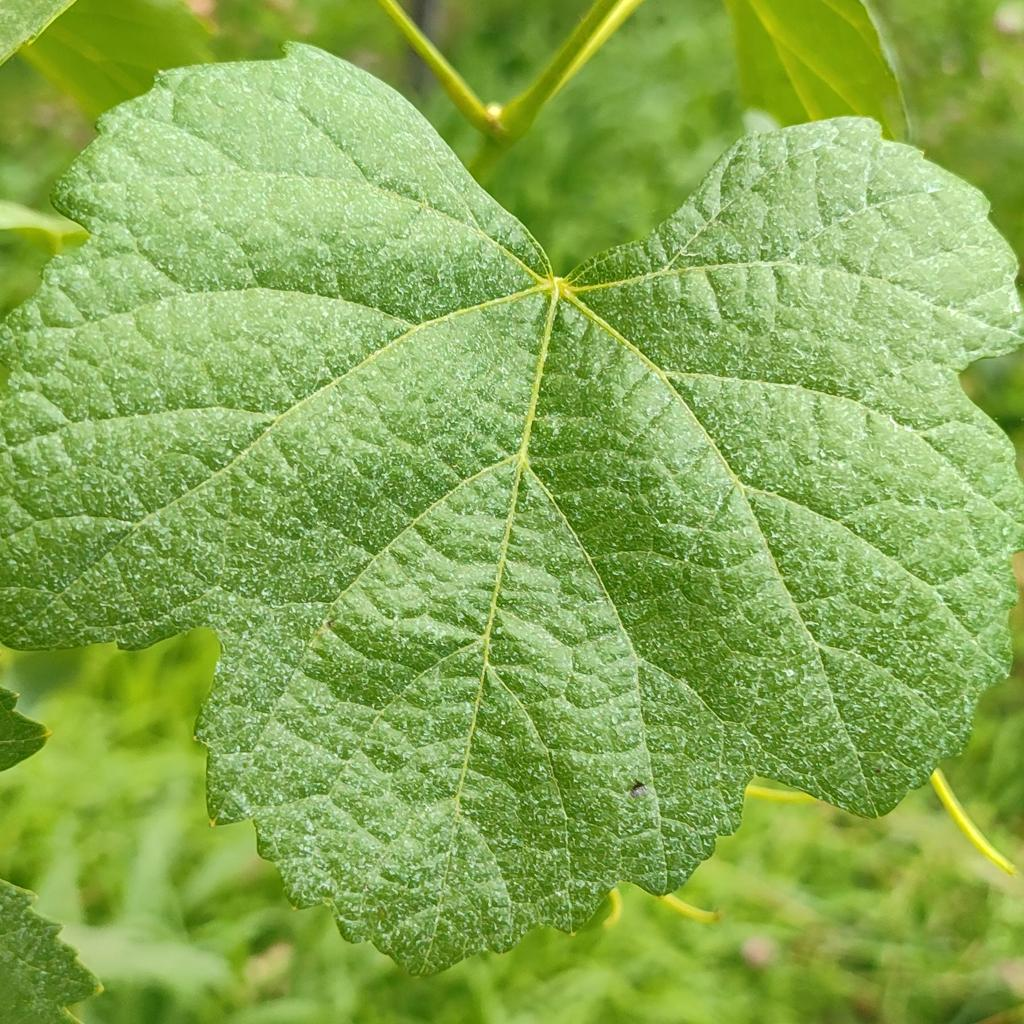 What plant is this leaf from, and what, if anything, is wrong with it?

grapevine, healthy
